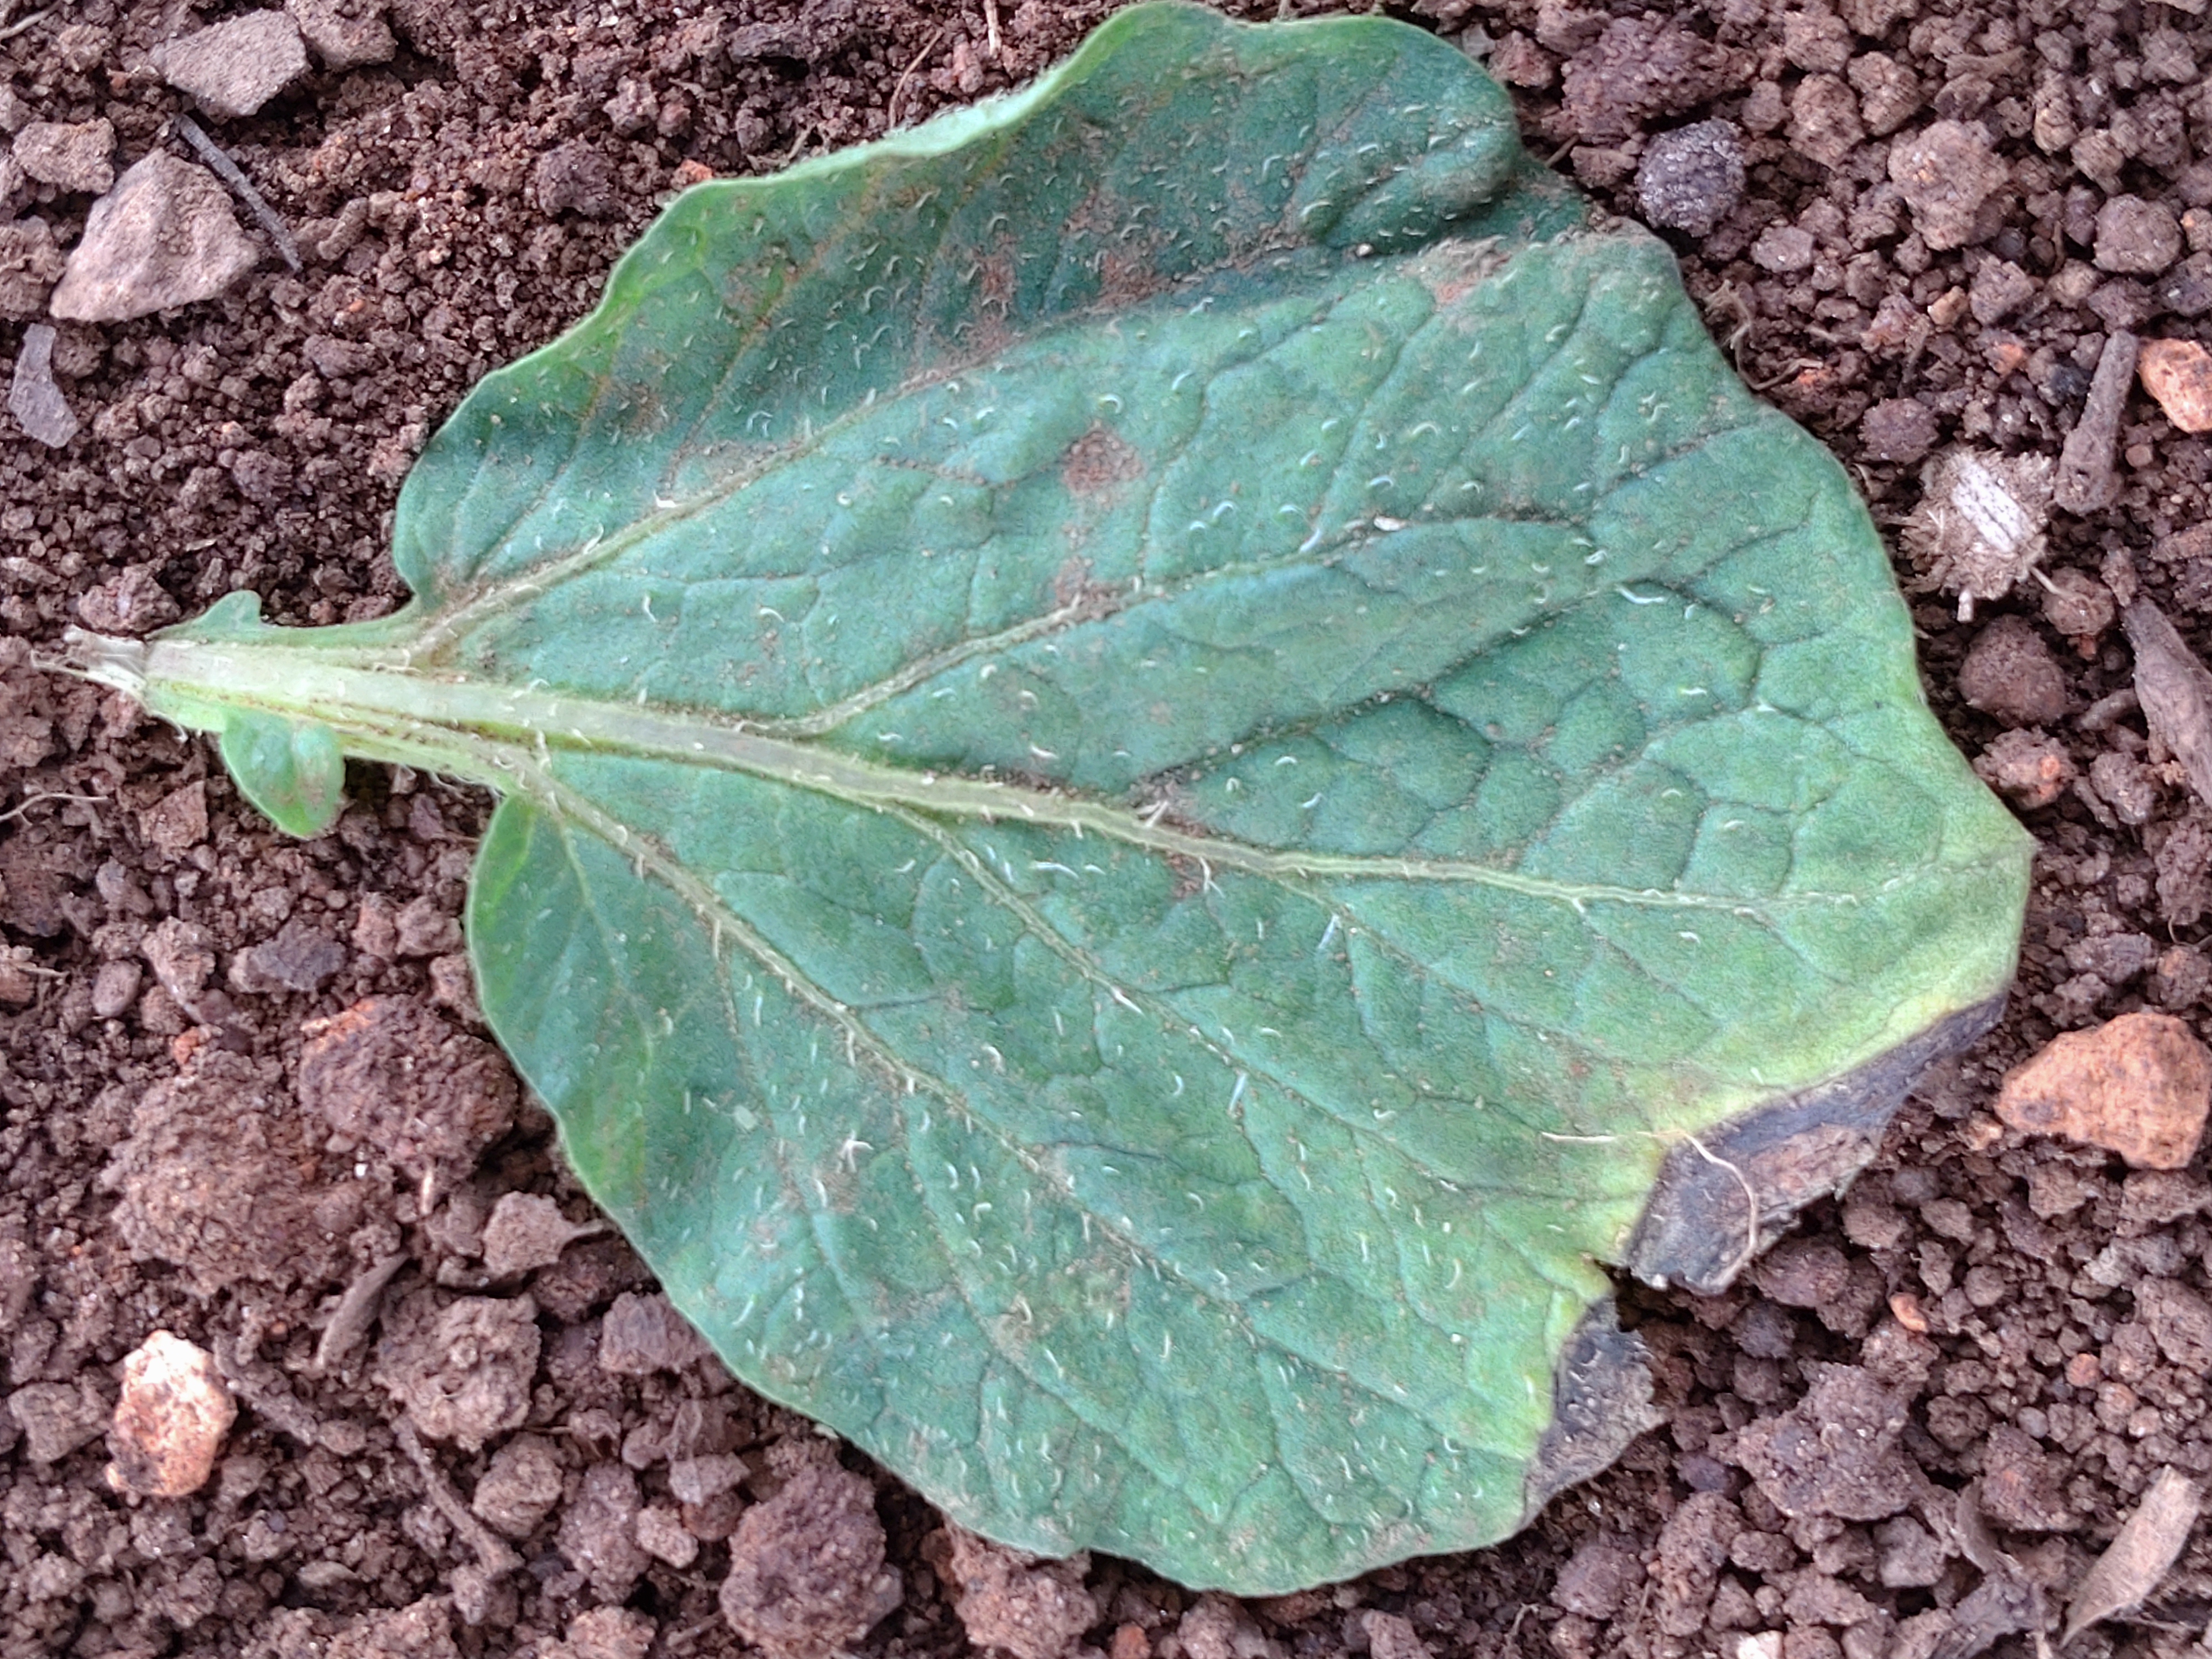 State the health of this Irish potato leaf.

early blight
